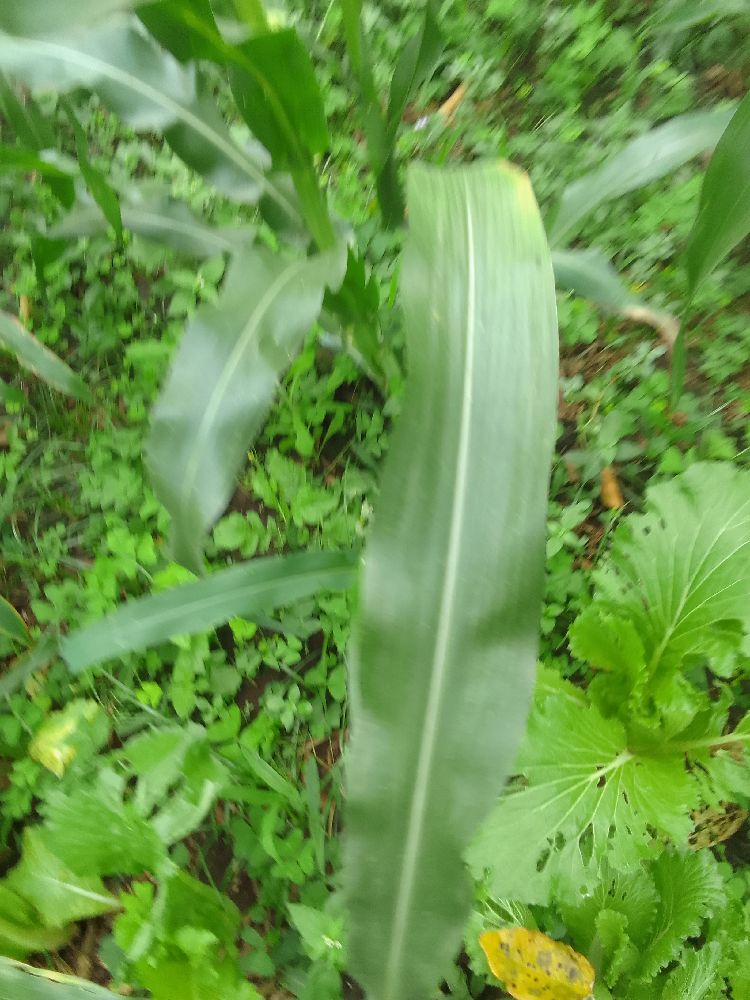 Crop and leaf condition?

maize, healthy
